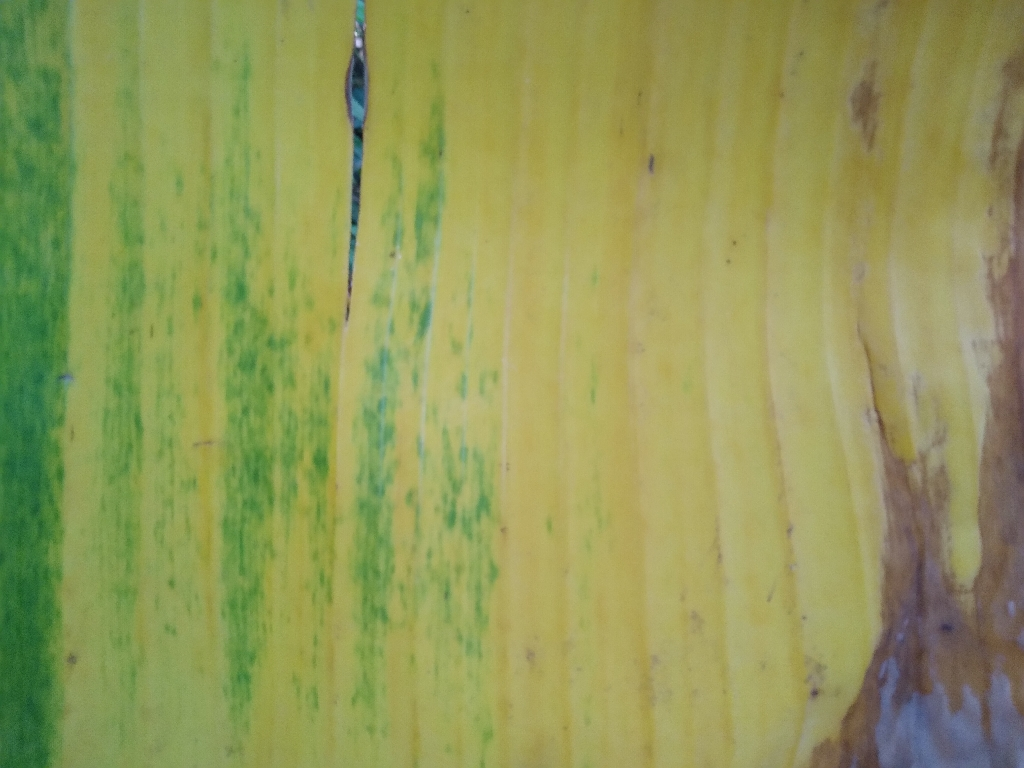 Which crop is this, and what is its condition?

banana, fusarium wilt race 1
